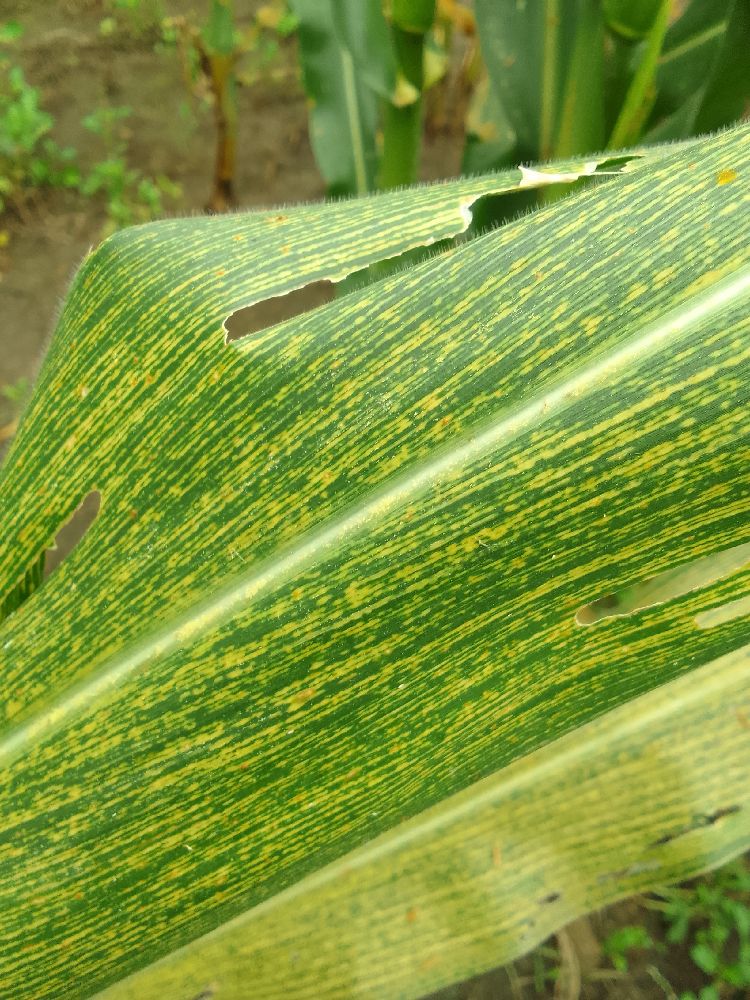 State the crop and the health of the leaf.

maize, maize streak virus
